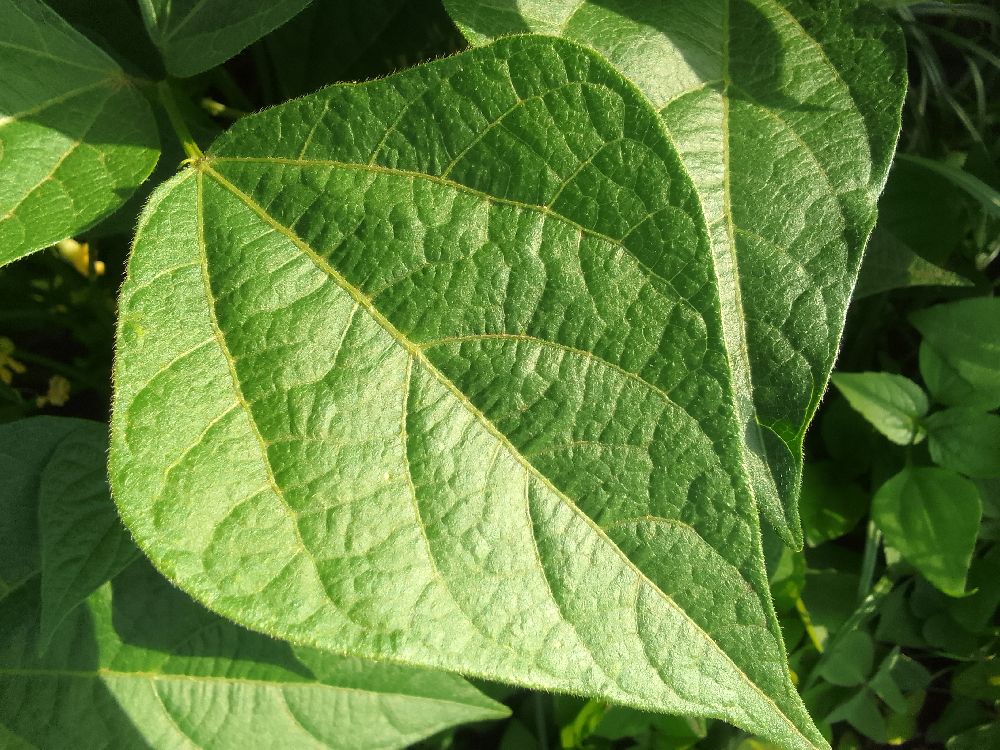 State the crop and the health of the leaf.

common bean, healthy
